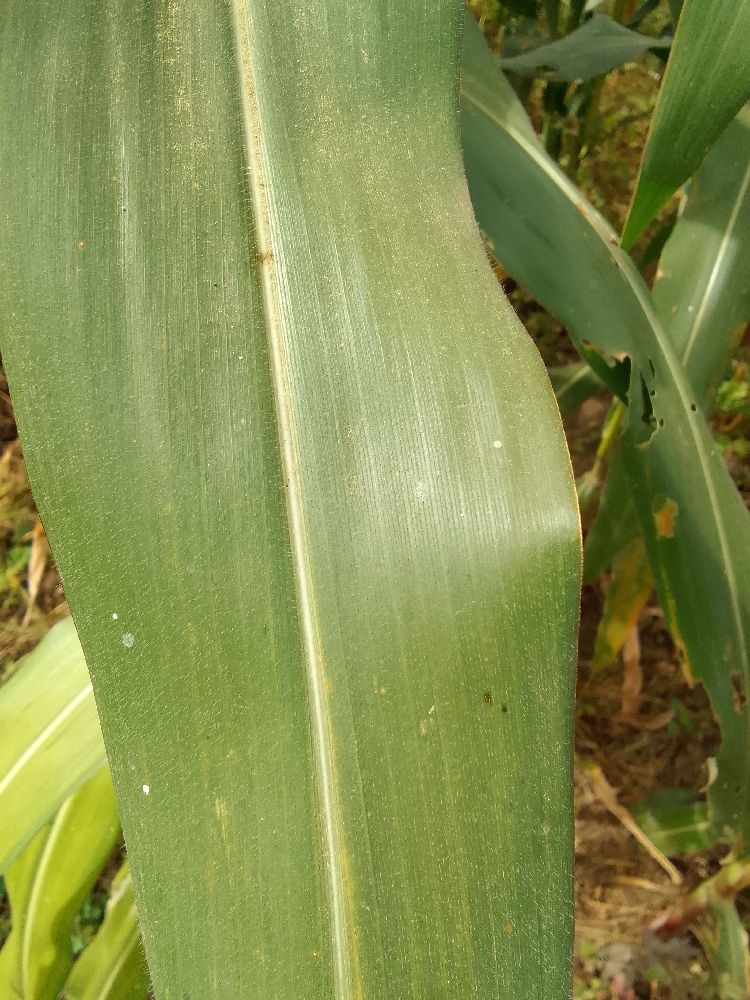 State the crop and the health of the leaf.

maize, healthy
